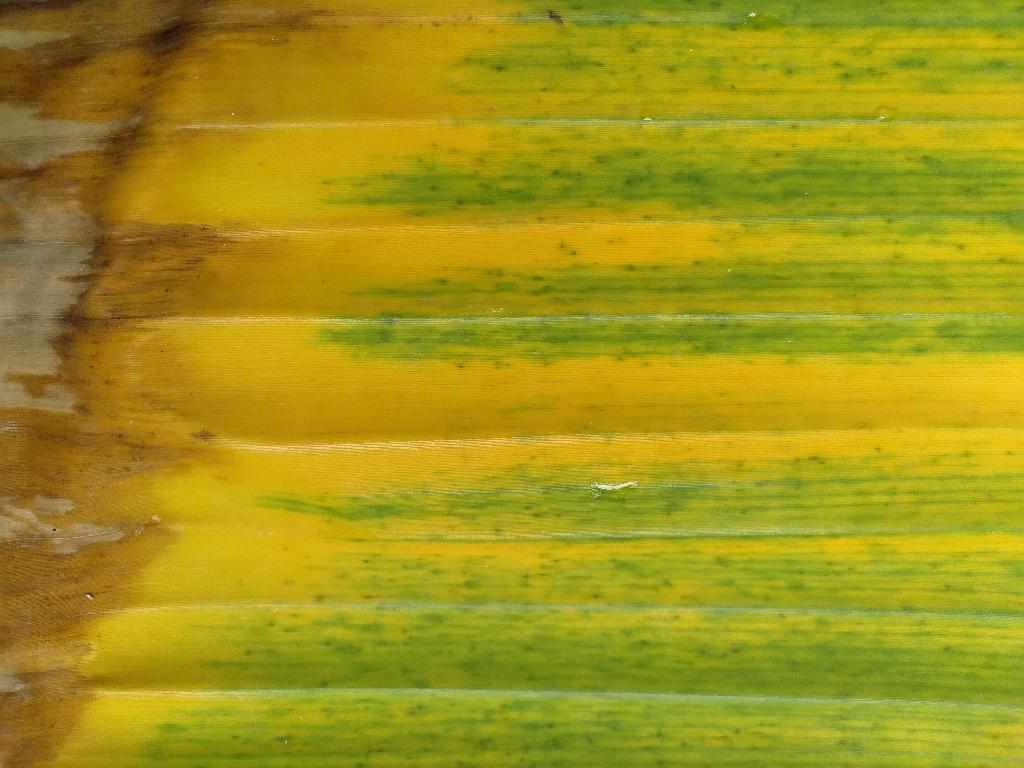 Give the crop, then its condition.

banana, fusarium wilt race 1
